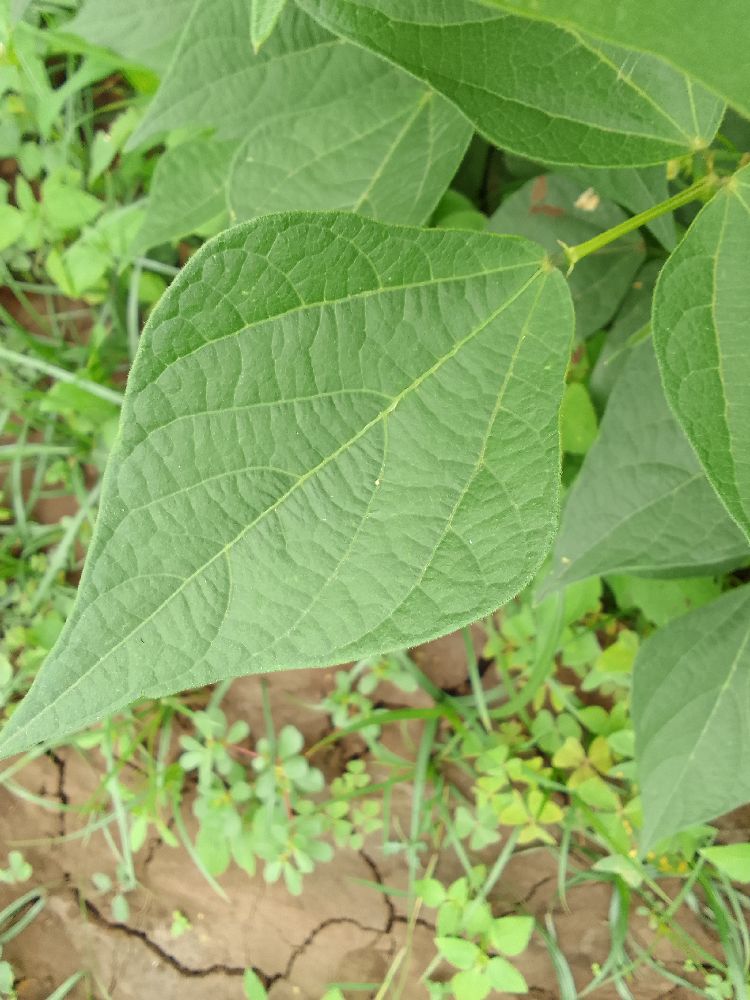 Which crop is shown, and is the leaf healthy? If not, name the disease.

common bean, healthy
